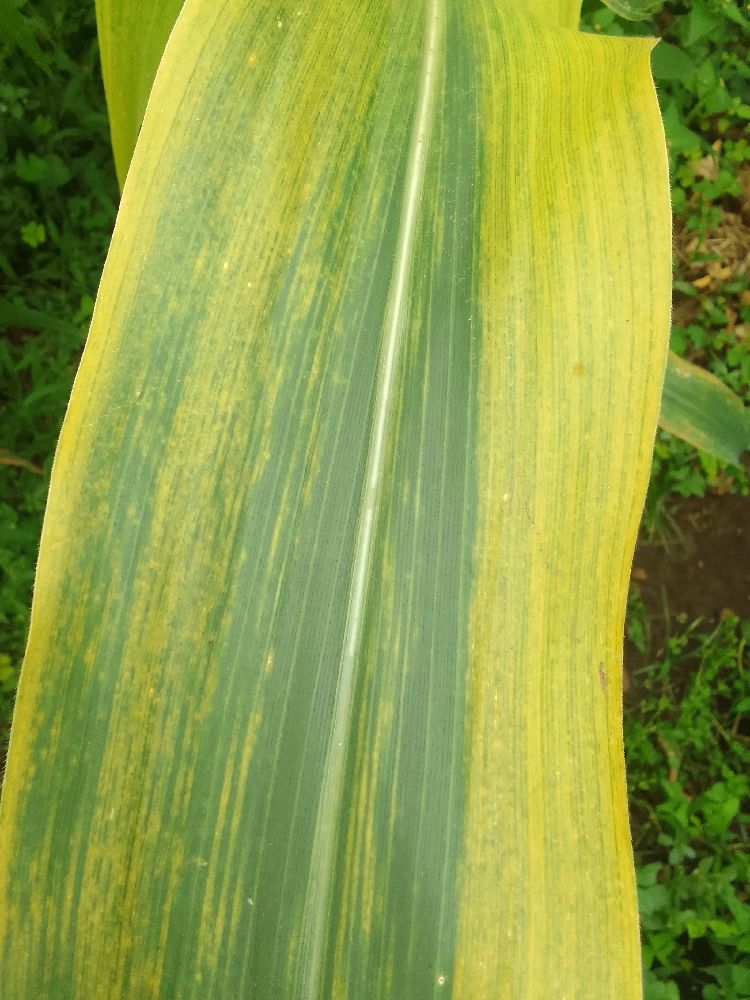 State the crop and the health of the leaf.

maize, healthy
